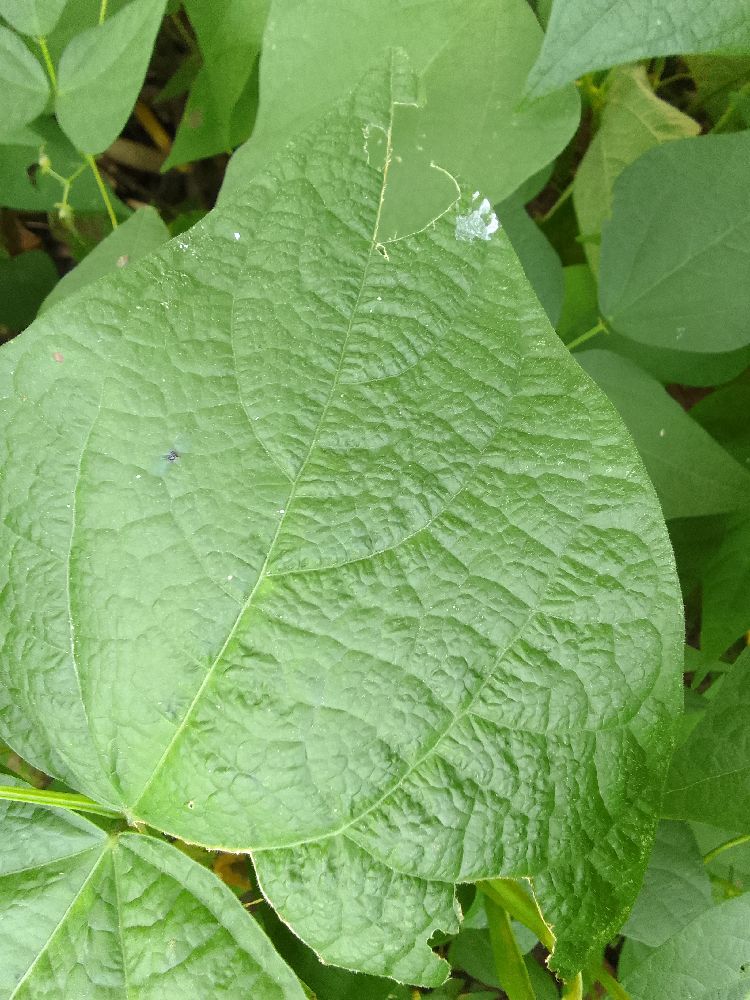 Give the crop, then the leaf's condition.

common bean, healthy
